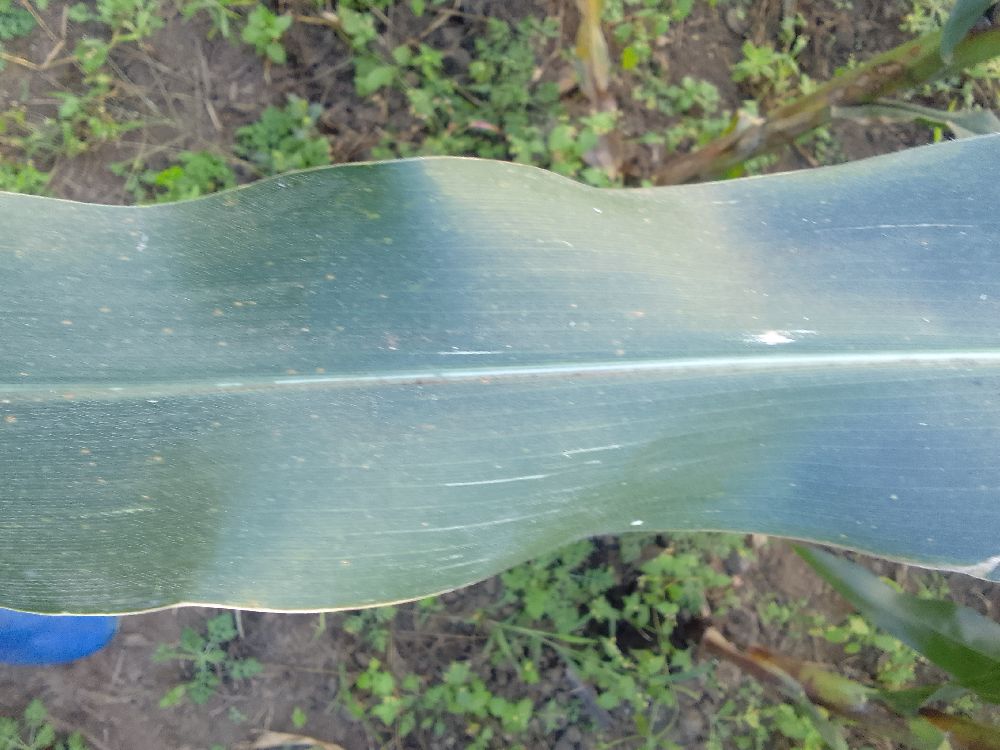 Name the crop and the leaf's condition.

maize, healthy
